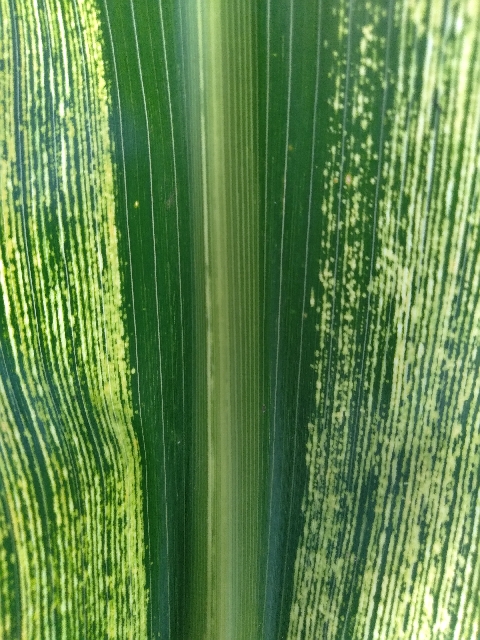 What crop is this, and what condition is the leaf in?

maize, maize streak virus
